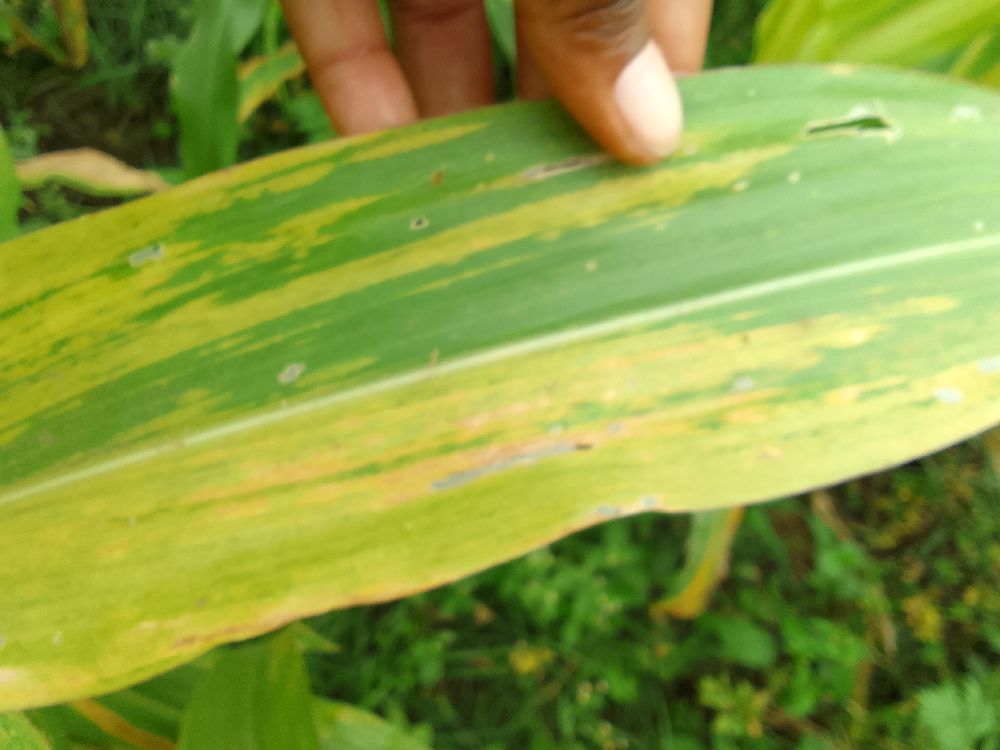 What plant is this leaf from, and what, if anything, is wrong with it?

maize, maize lethal necrosis
